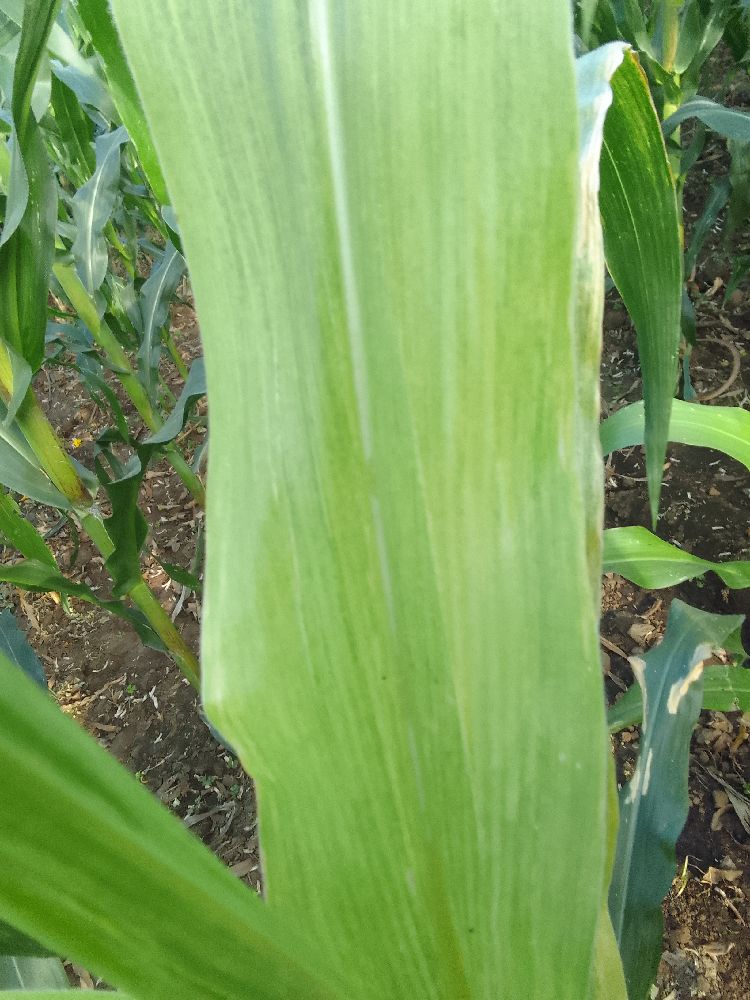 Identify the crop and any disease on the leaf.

maize, maize lethal necrosis
